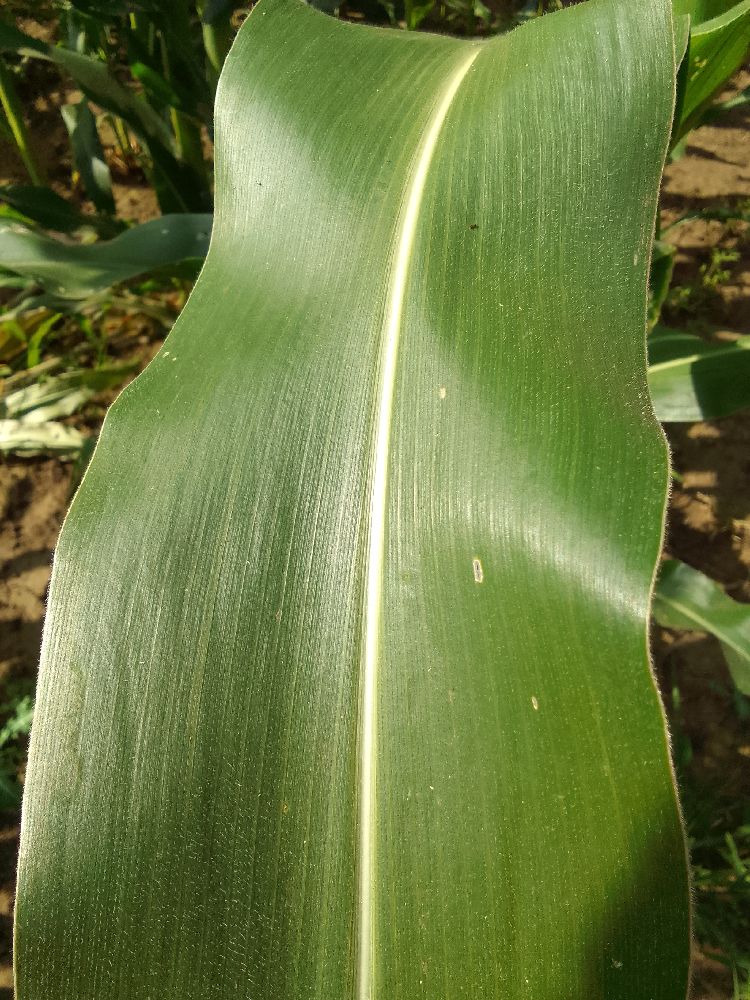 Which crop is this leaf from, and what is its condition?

maize, healthy
